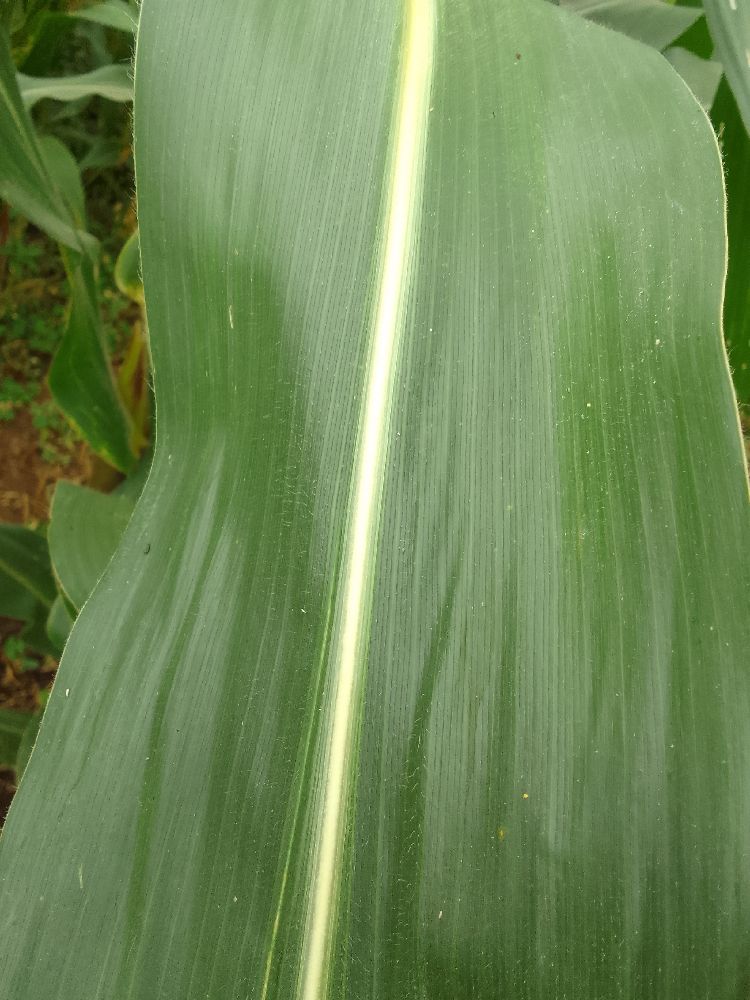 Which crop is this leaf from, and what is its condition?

maize, healthy
